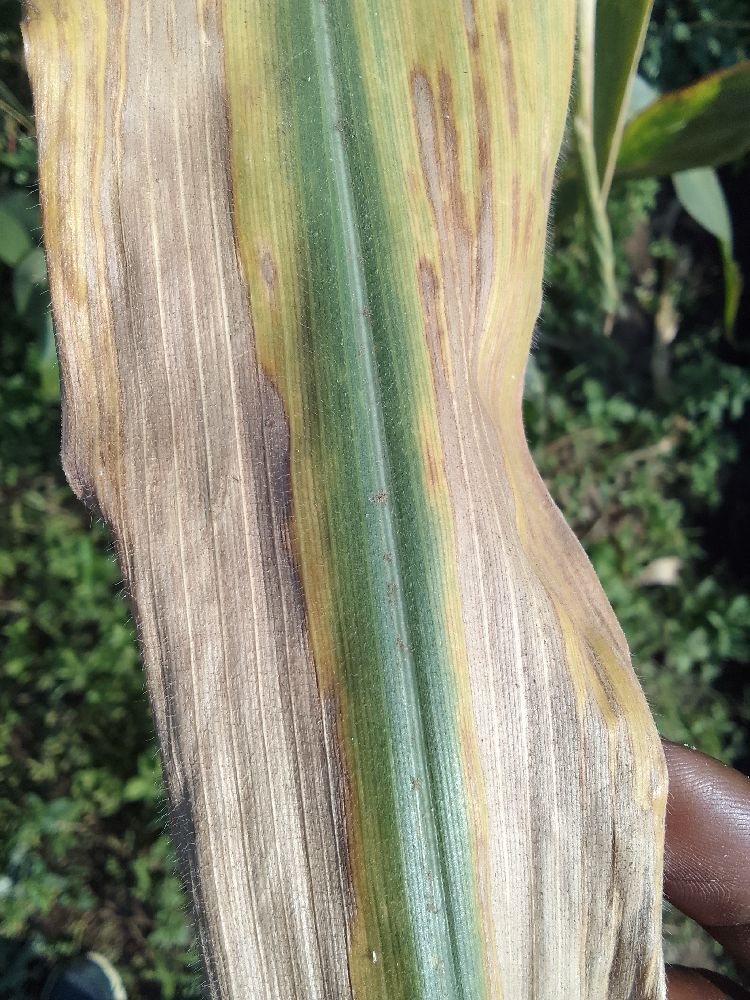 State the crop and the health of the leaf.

maize, maize lethal necrosis
